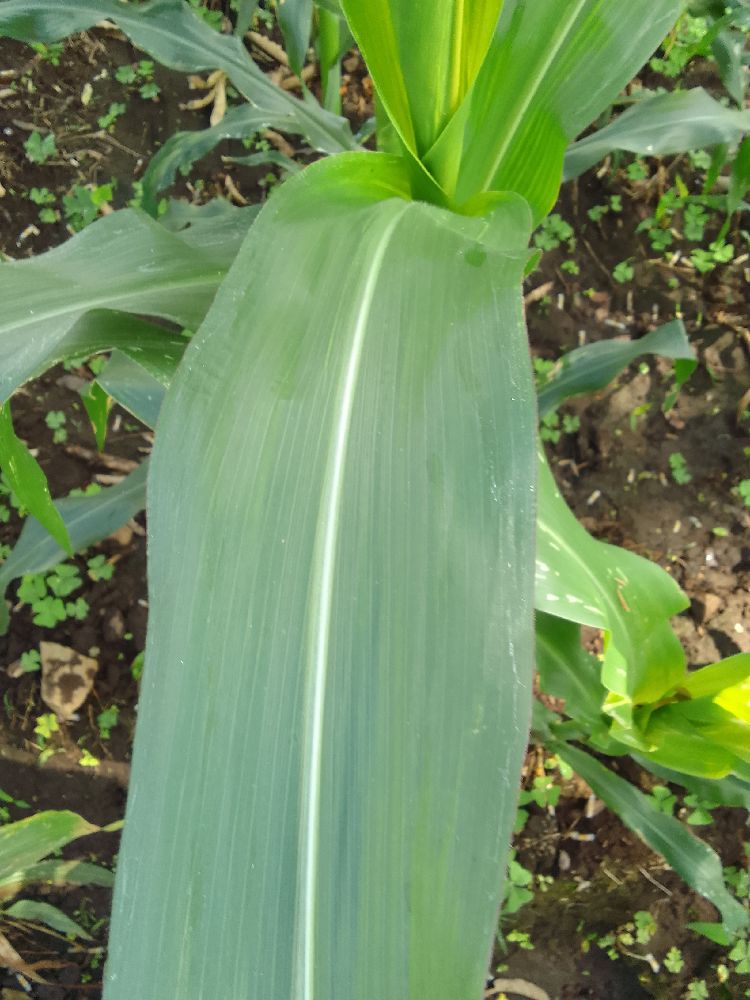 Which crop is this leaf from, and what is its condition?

maize, healthy
